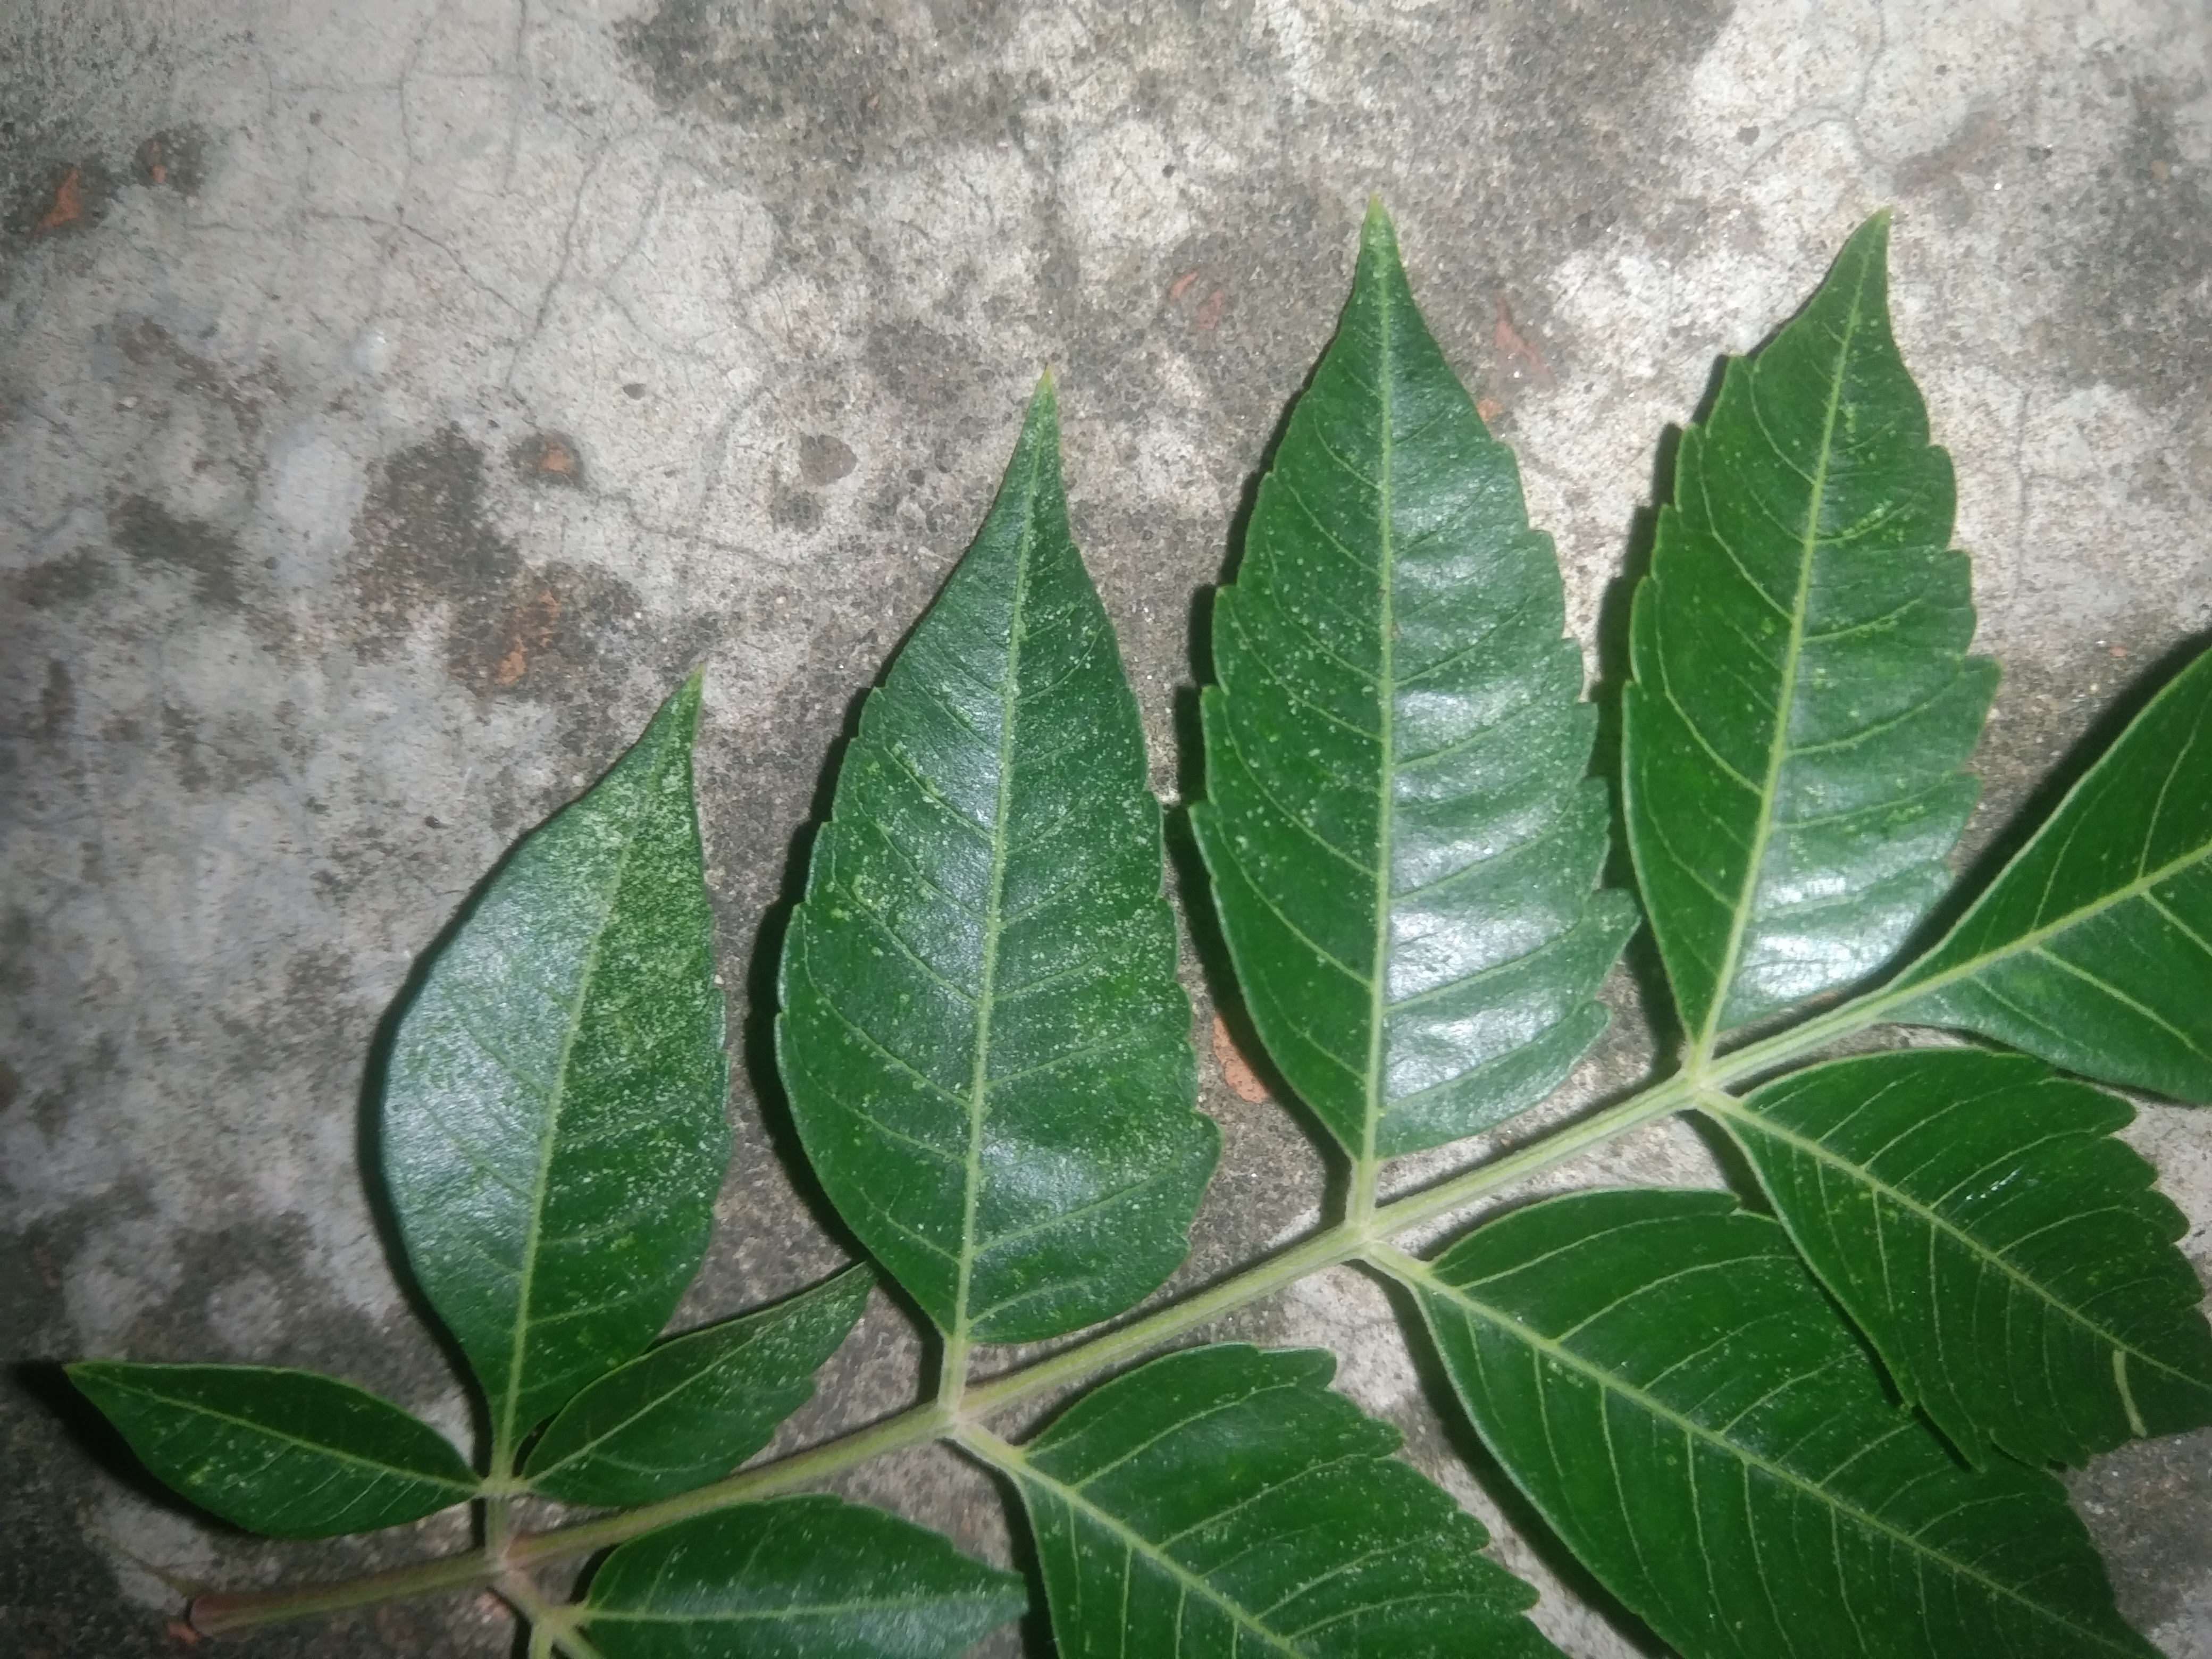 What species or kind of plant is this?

neem
